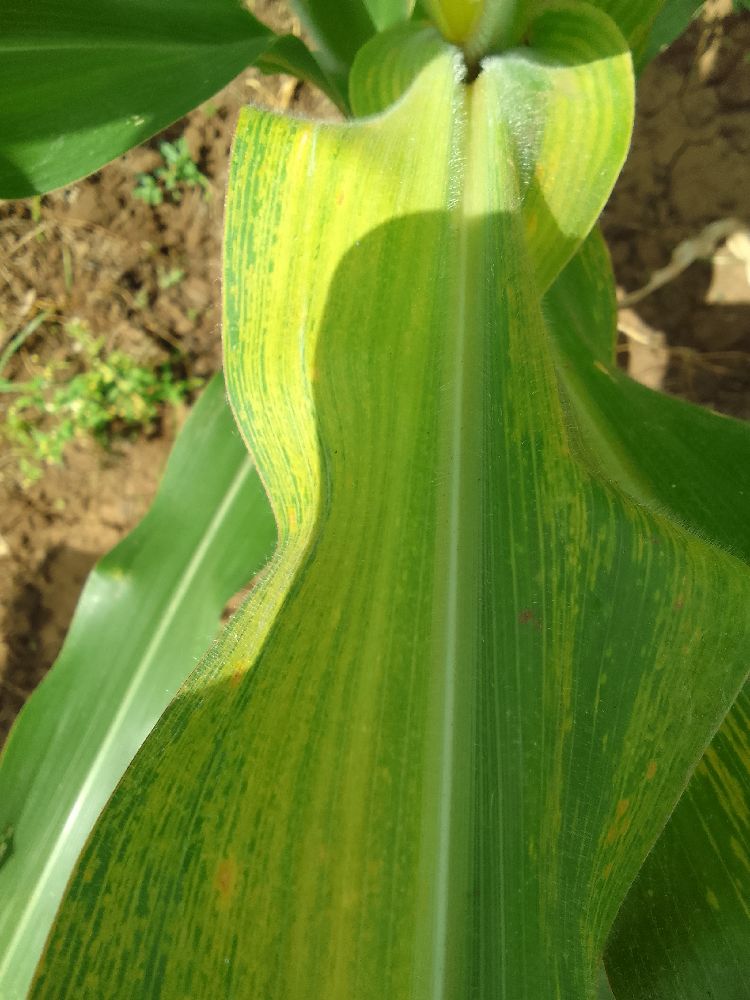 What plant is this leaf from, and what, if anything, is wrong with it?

maize, maize lethal necrosis
